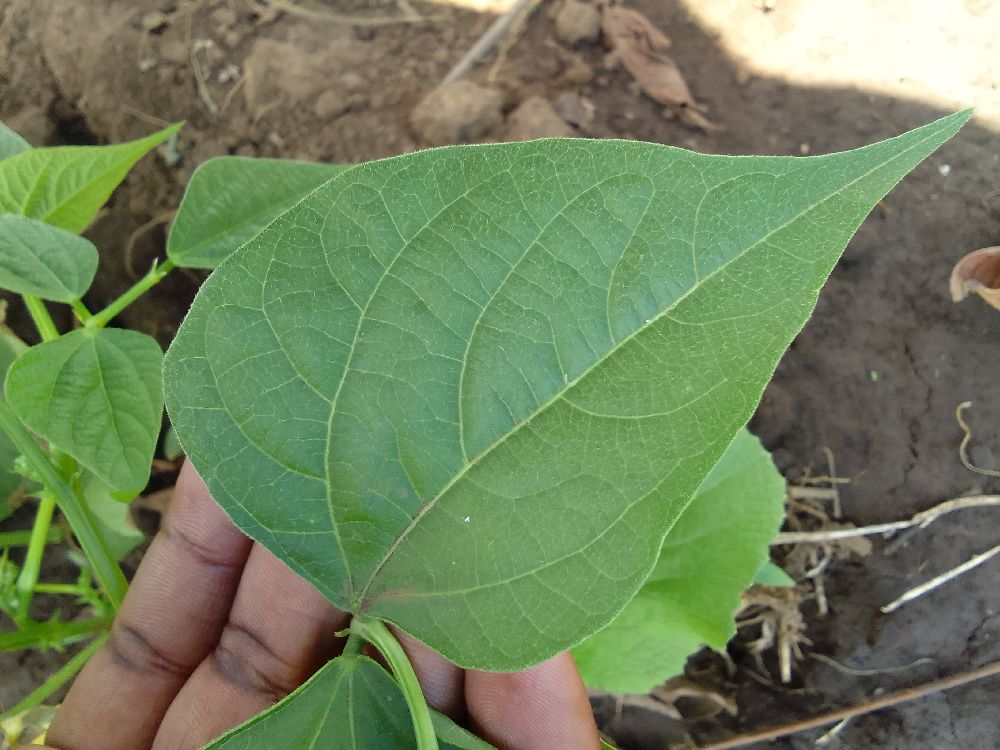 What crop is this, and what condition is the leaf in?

common bean, healthy
